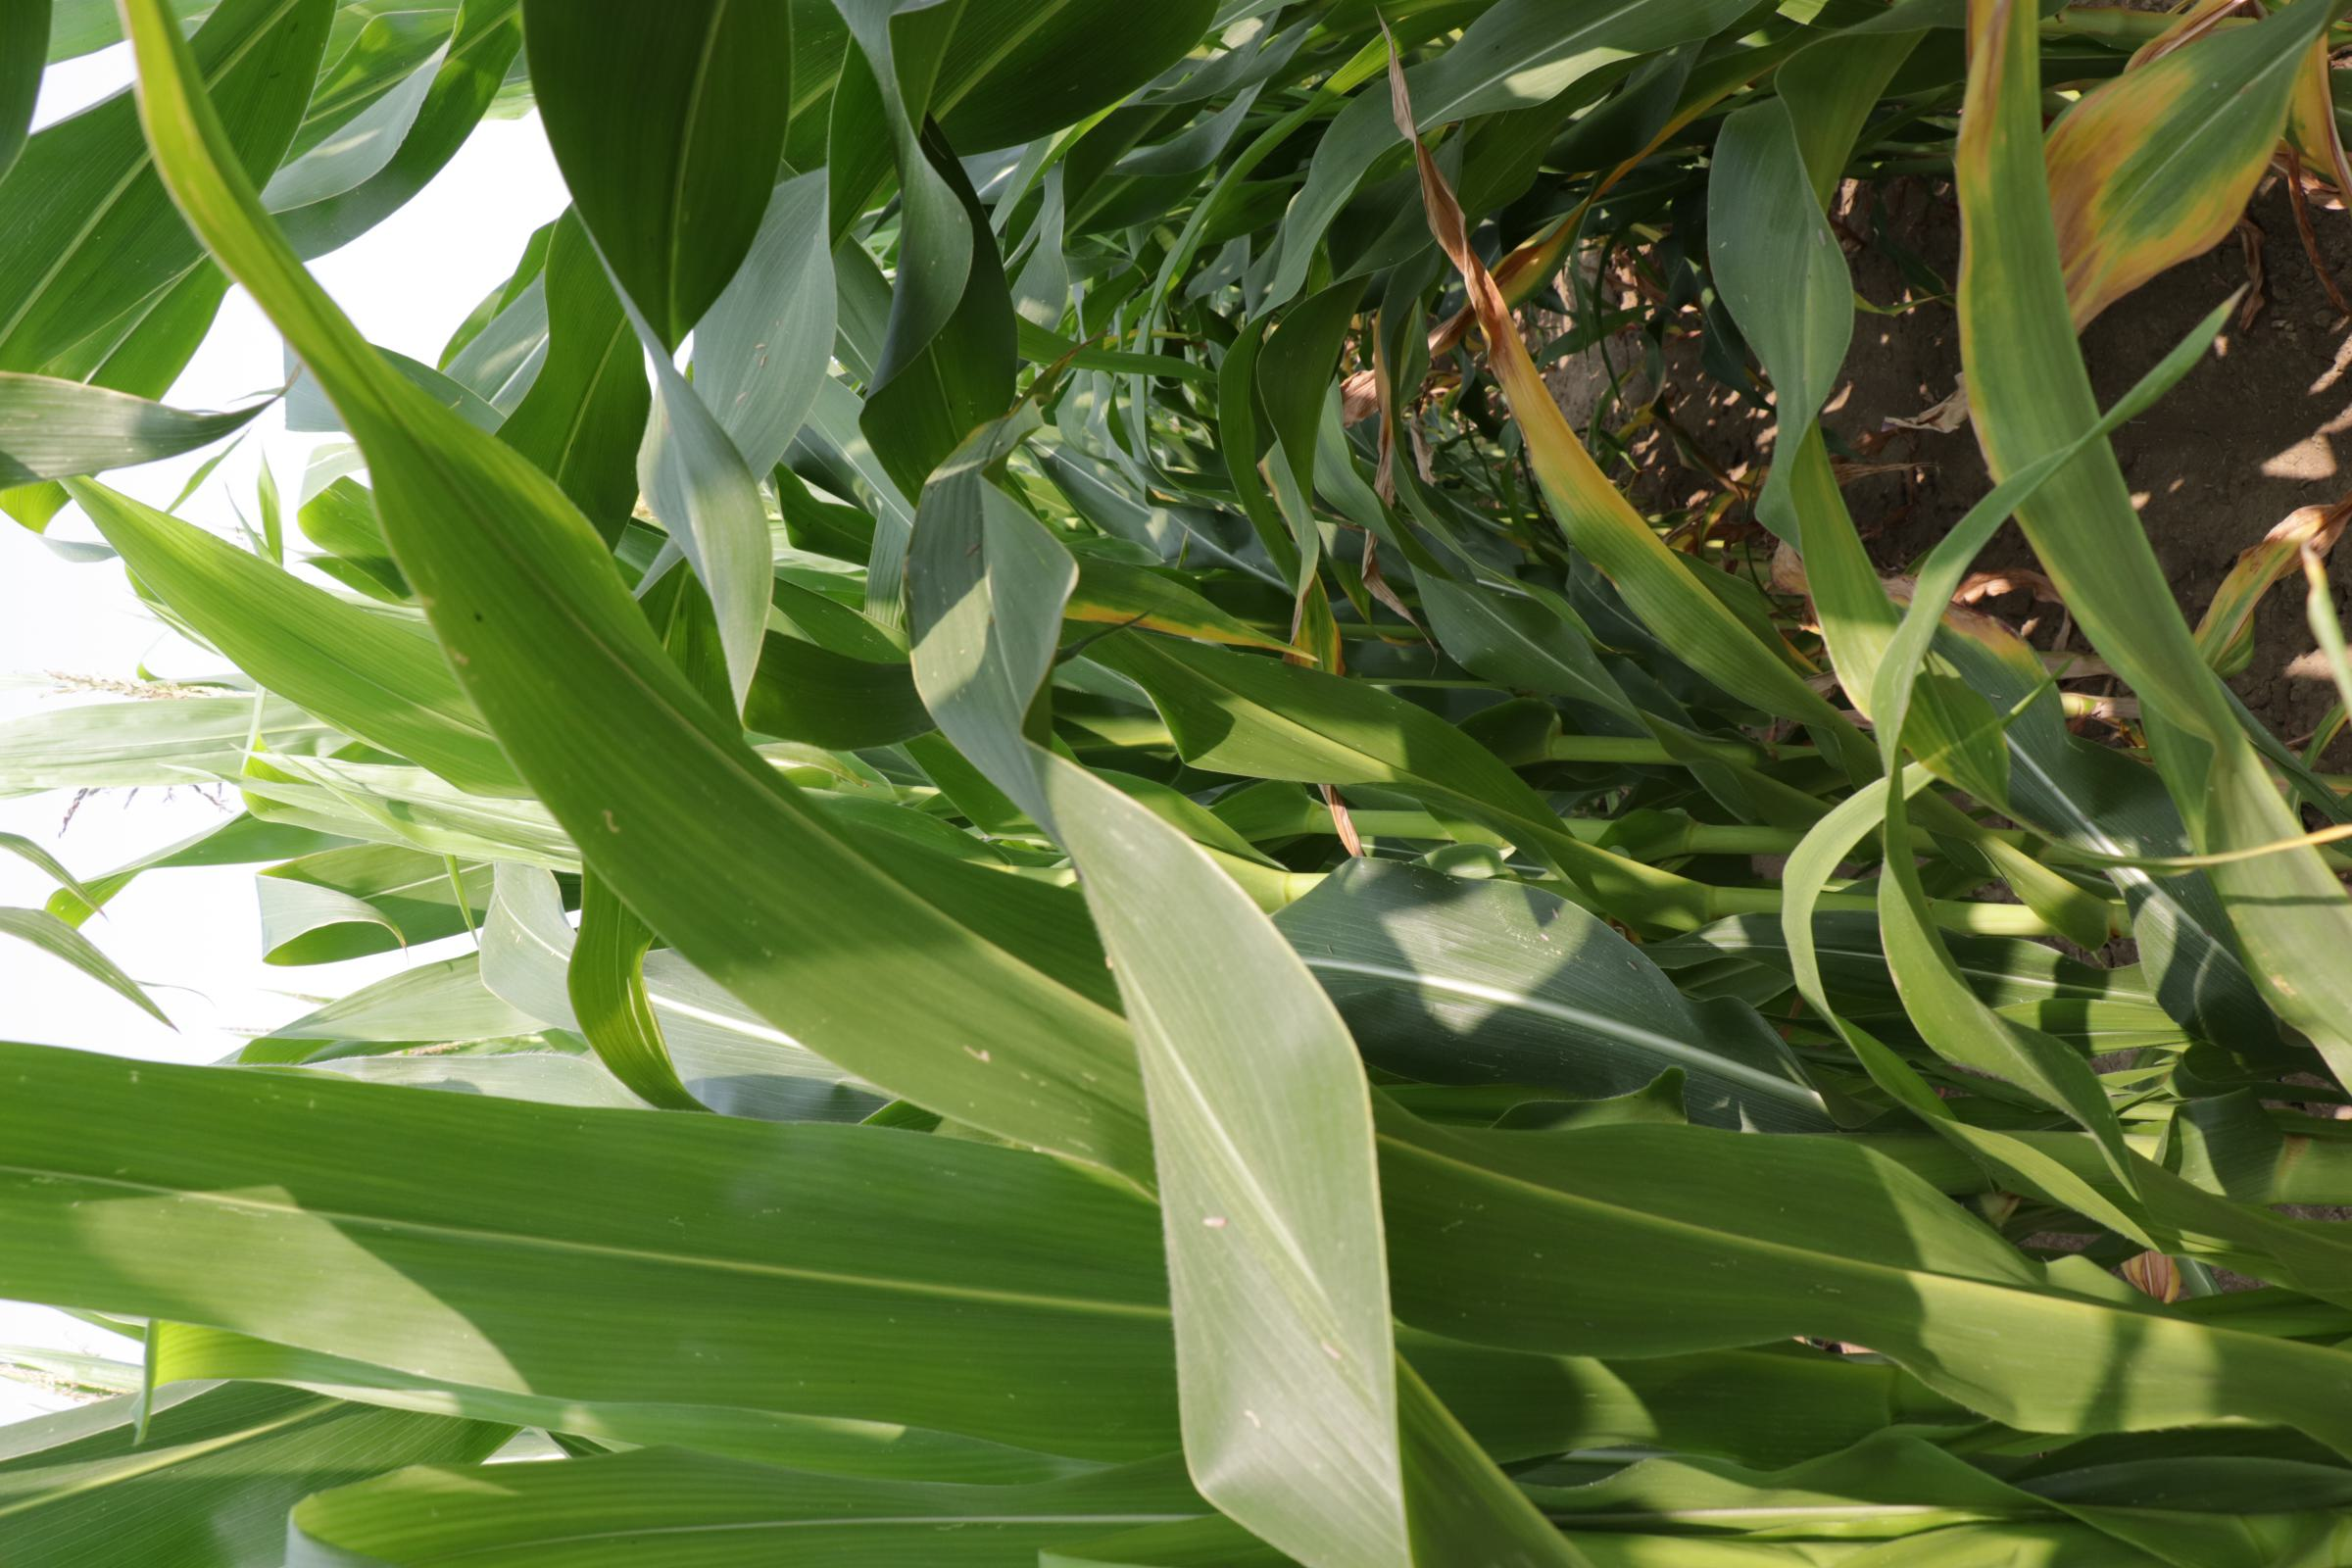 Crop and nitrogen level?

maize, full nitrogen fertilisation
